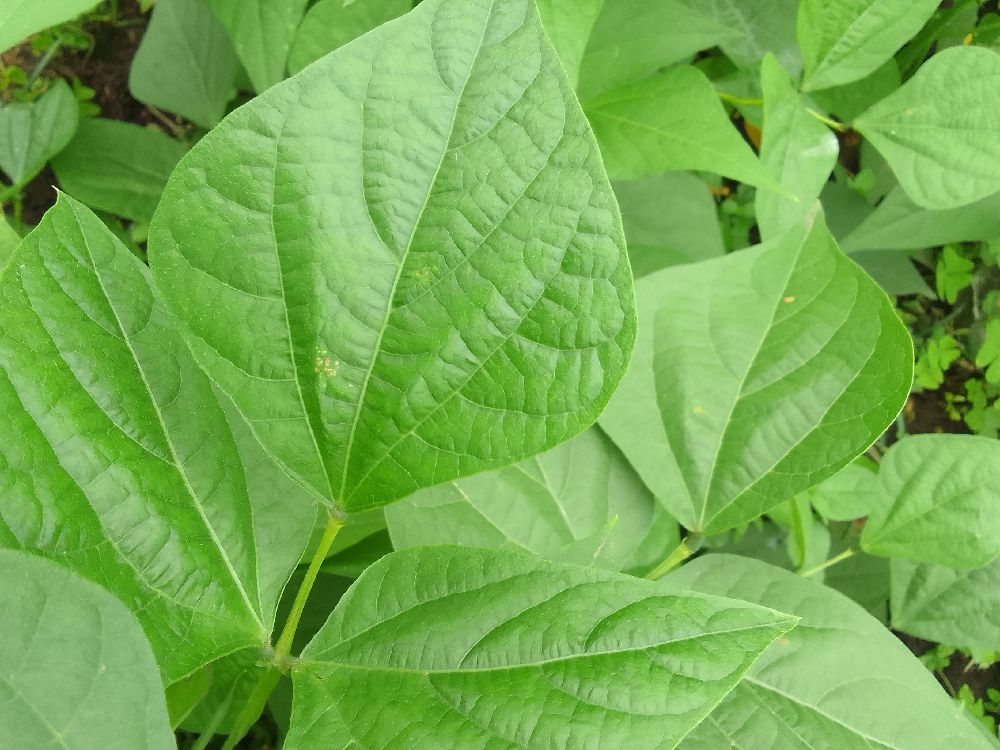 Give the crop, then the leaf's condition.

common bean, healthy
